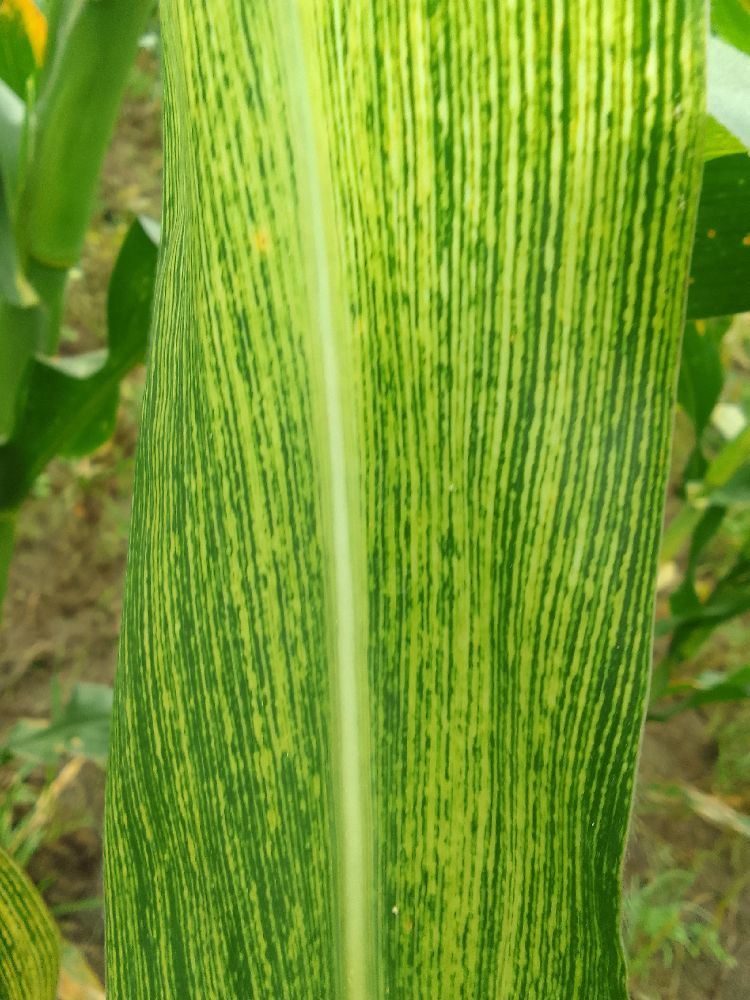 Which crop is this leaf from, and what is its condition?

maize, maize streak virus
